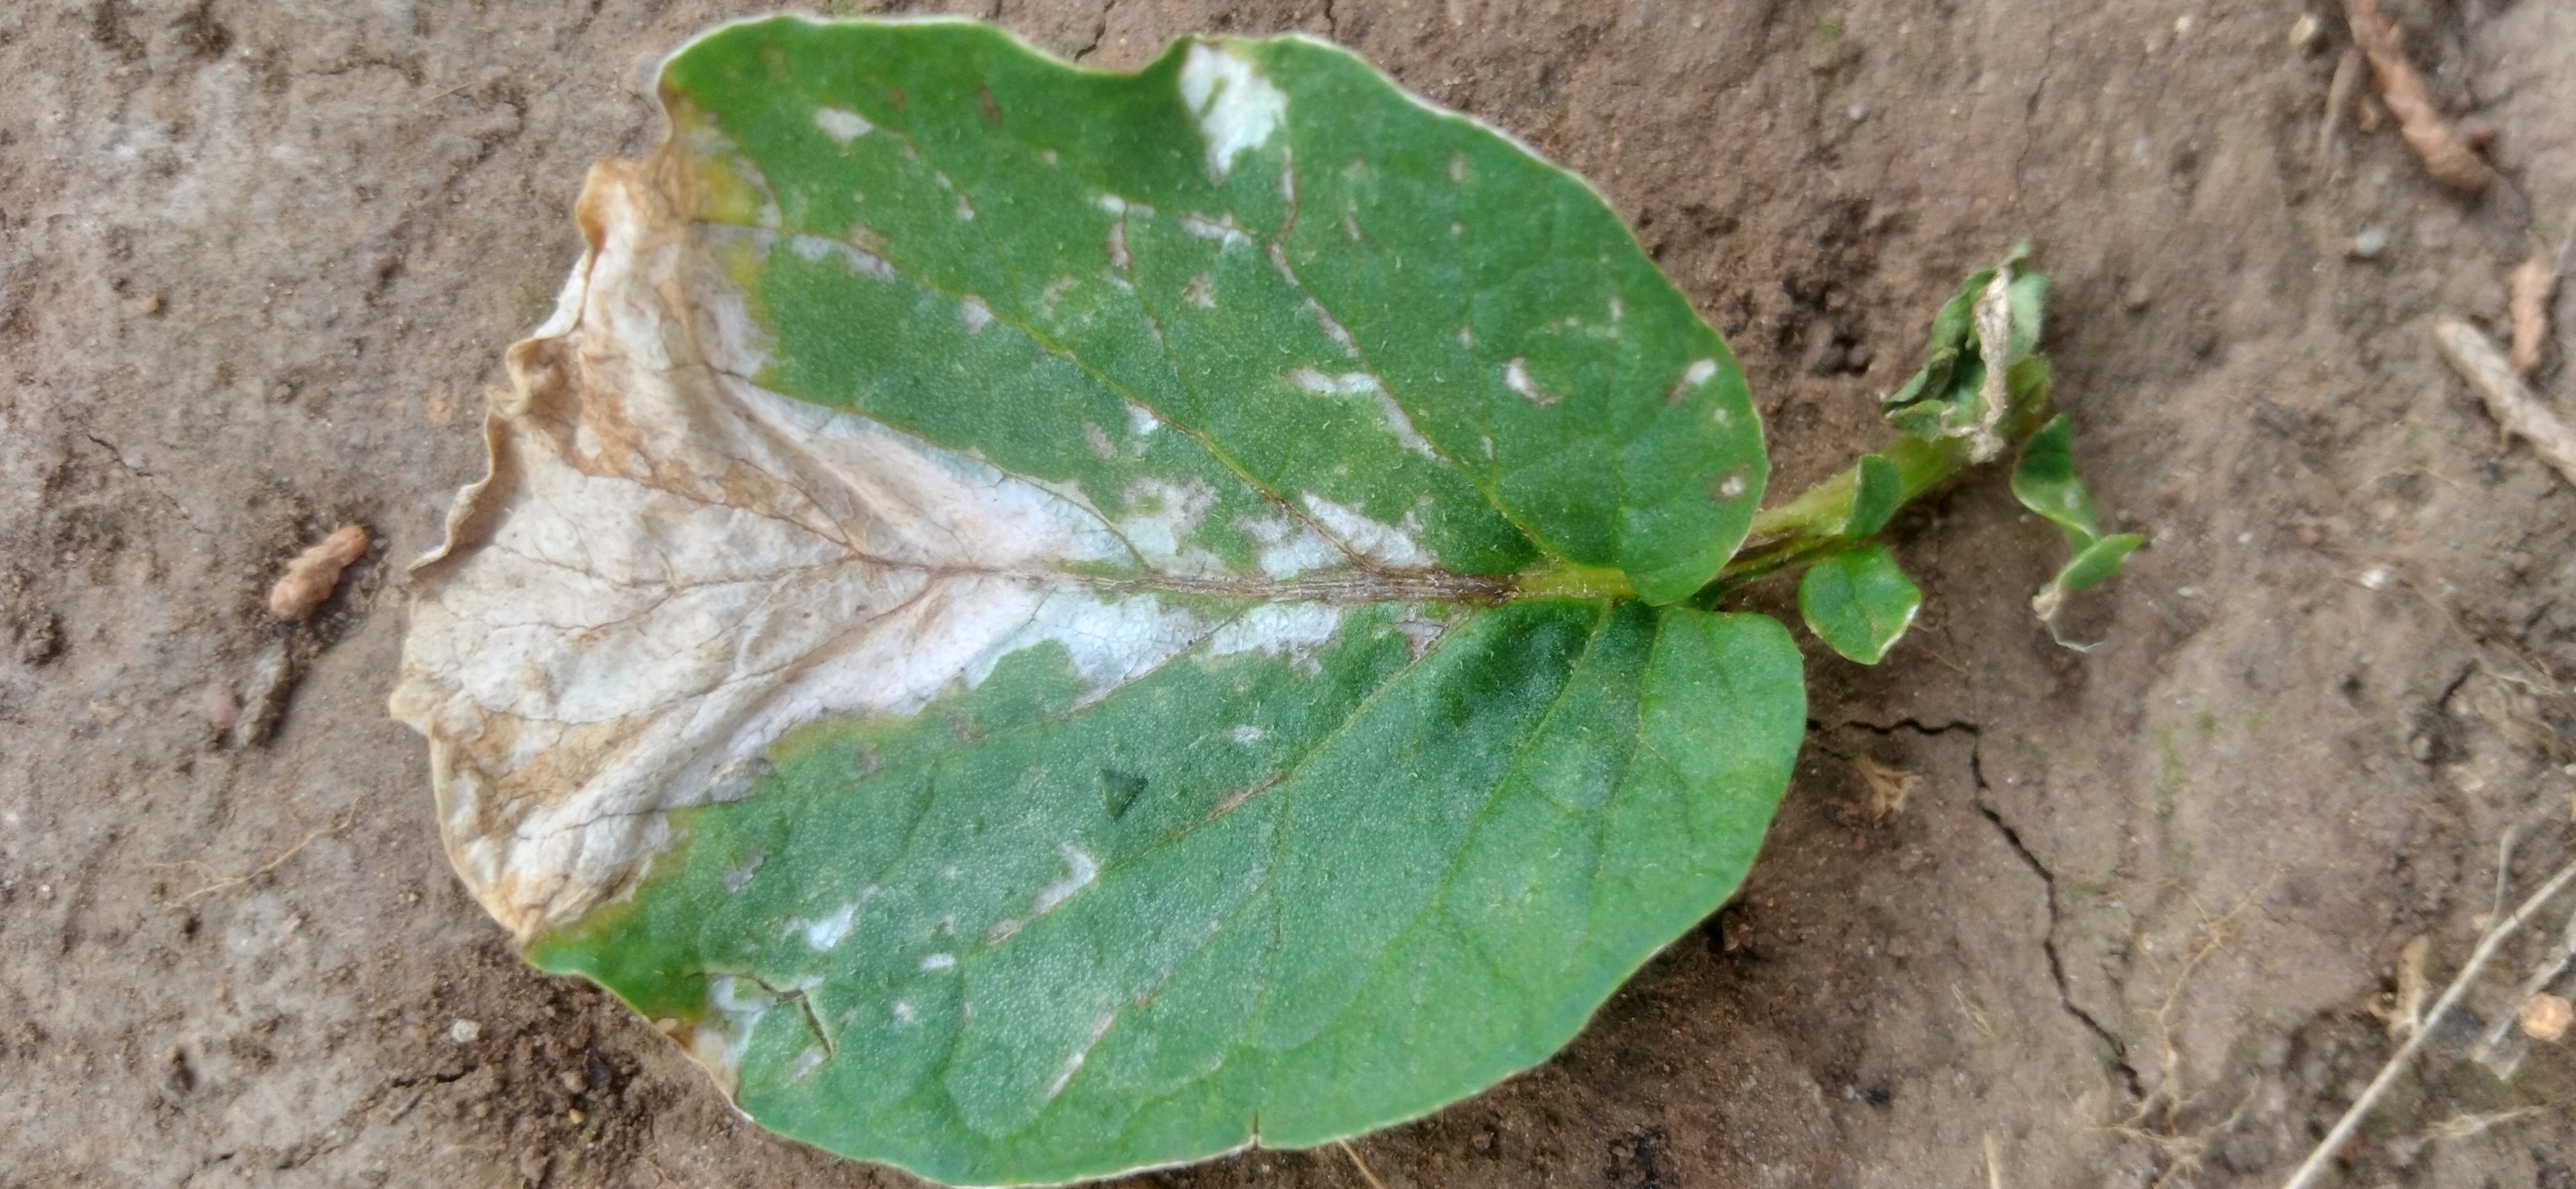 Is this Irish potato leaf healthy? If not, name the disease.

early blight
